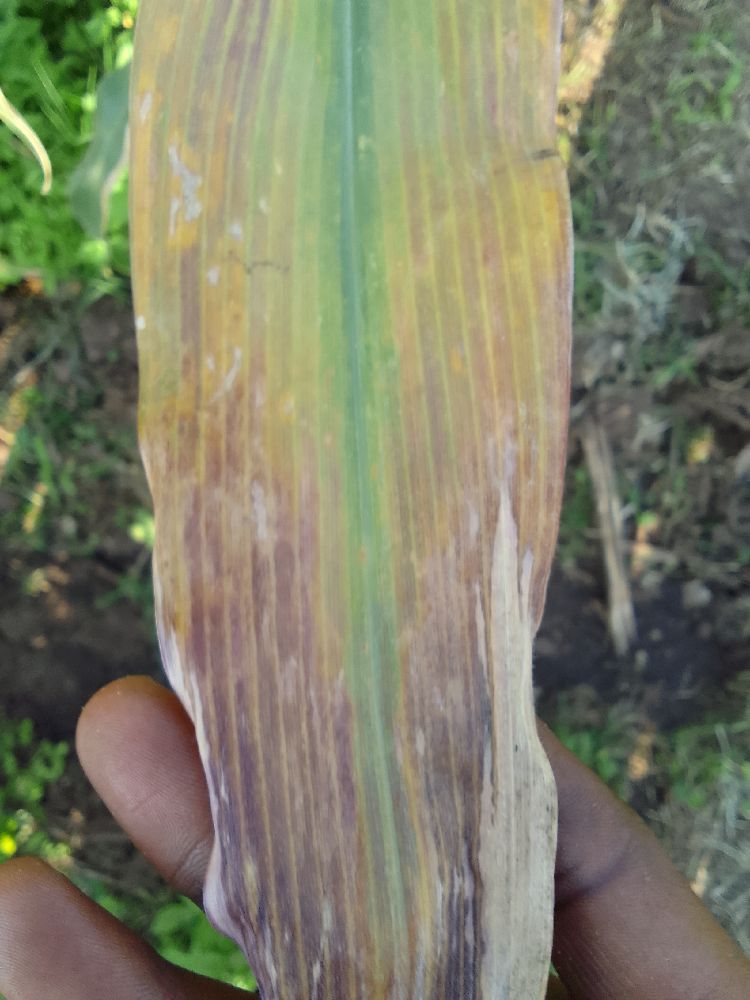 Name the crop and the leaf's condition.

maize, maize lethal necrosis
